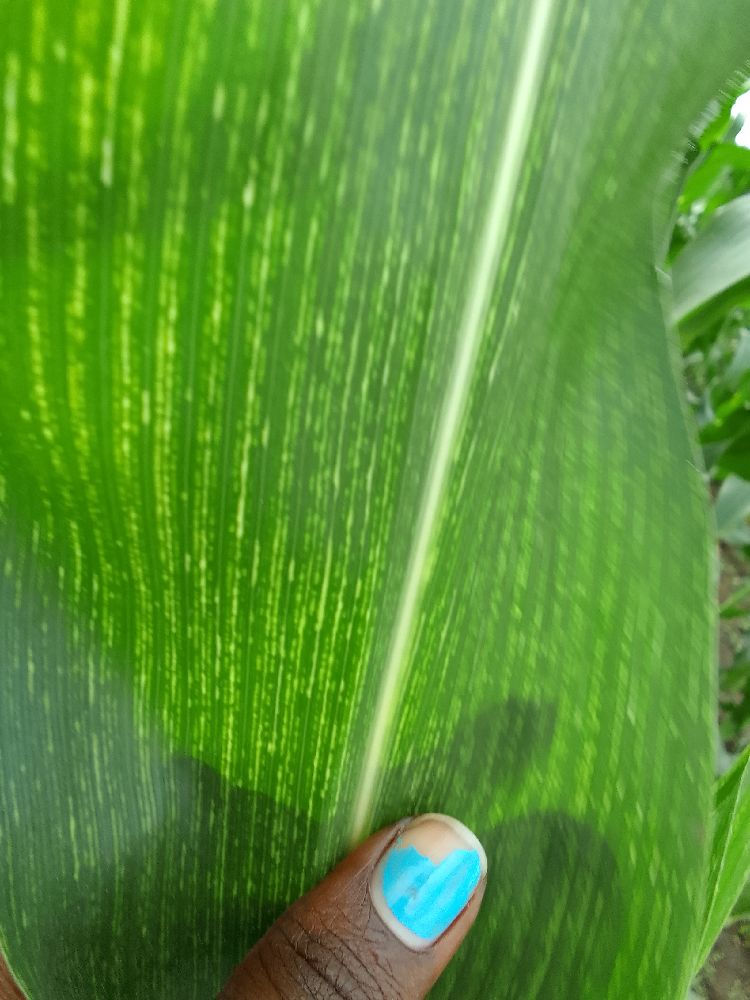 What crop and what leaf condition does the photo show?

maize, maize streak virus
